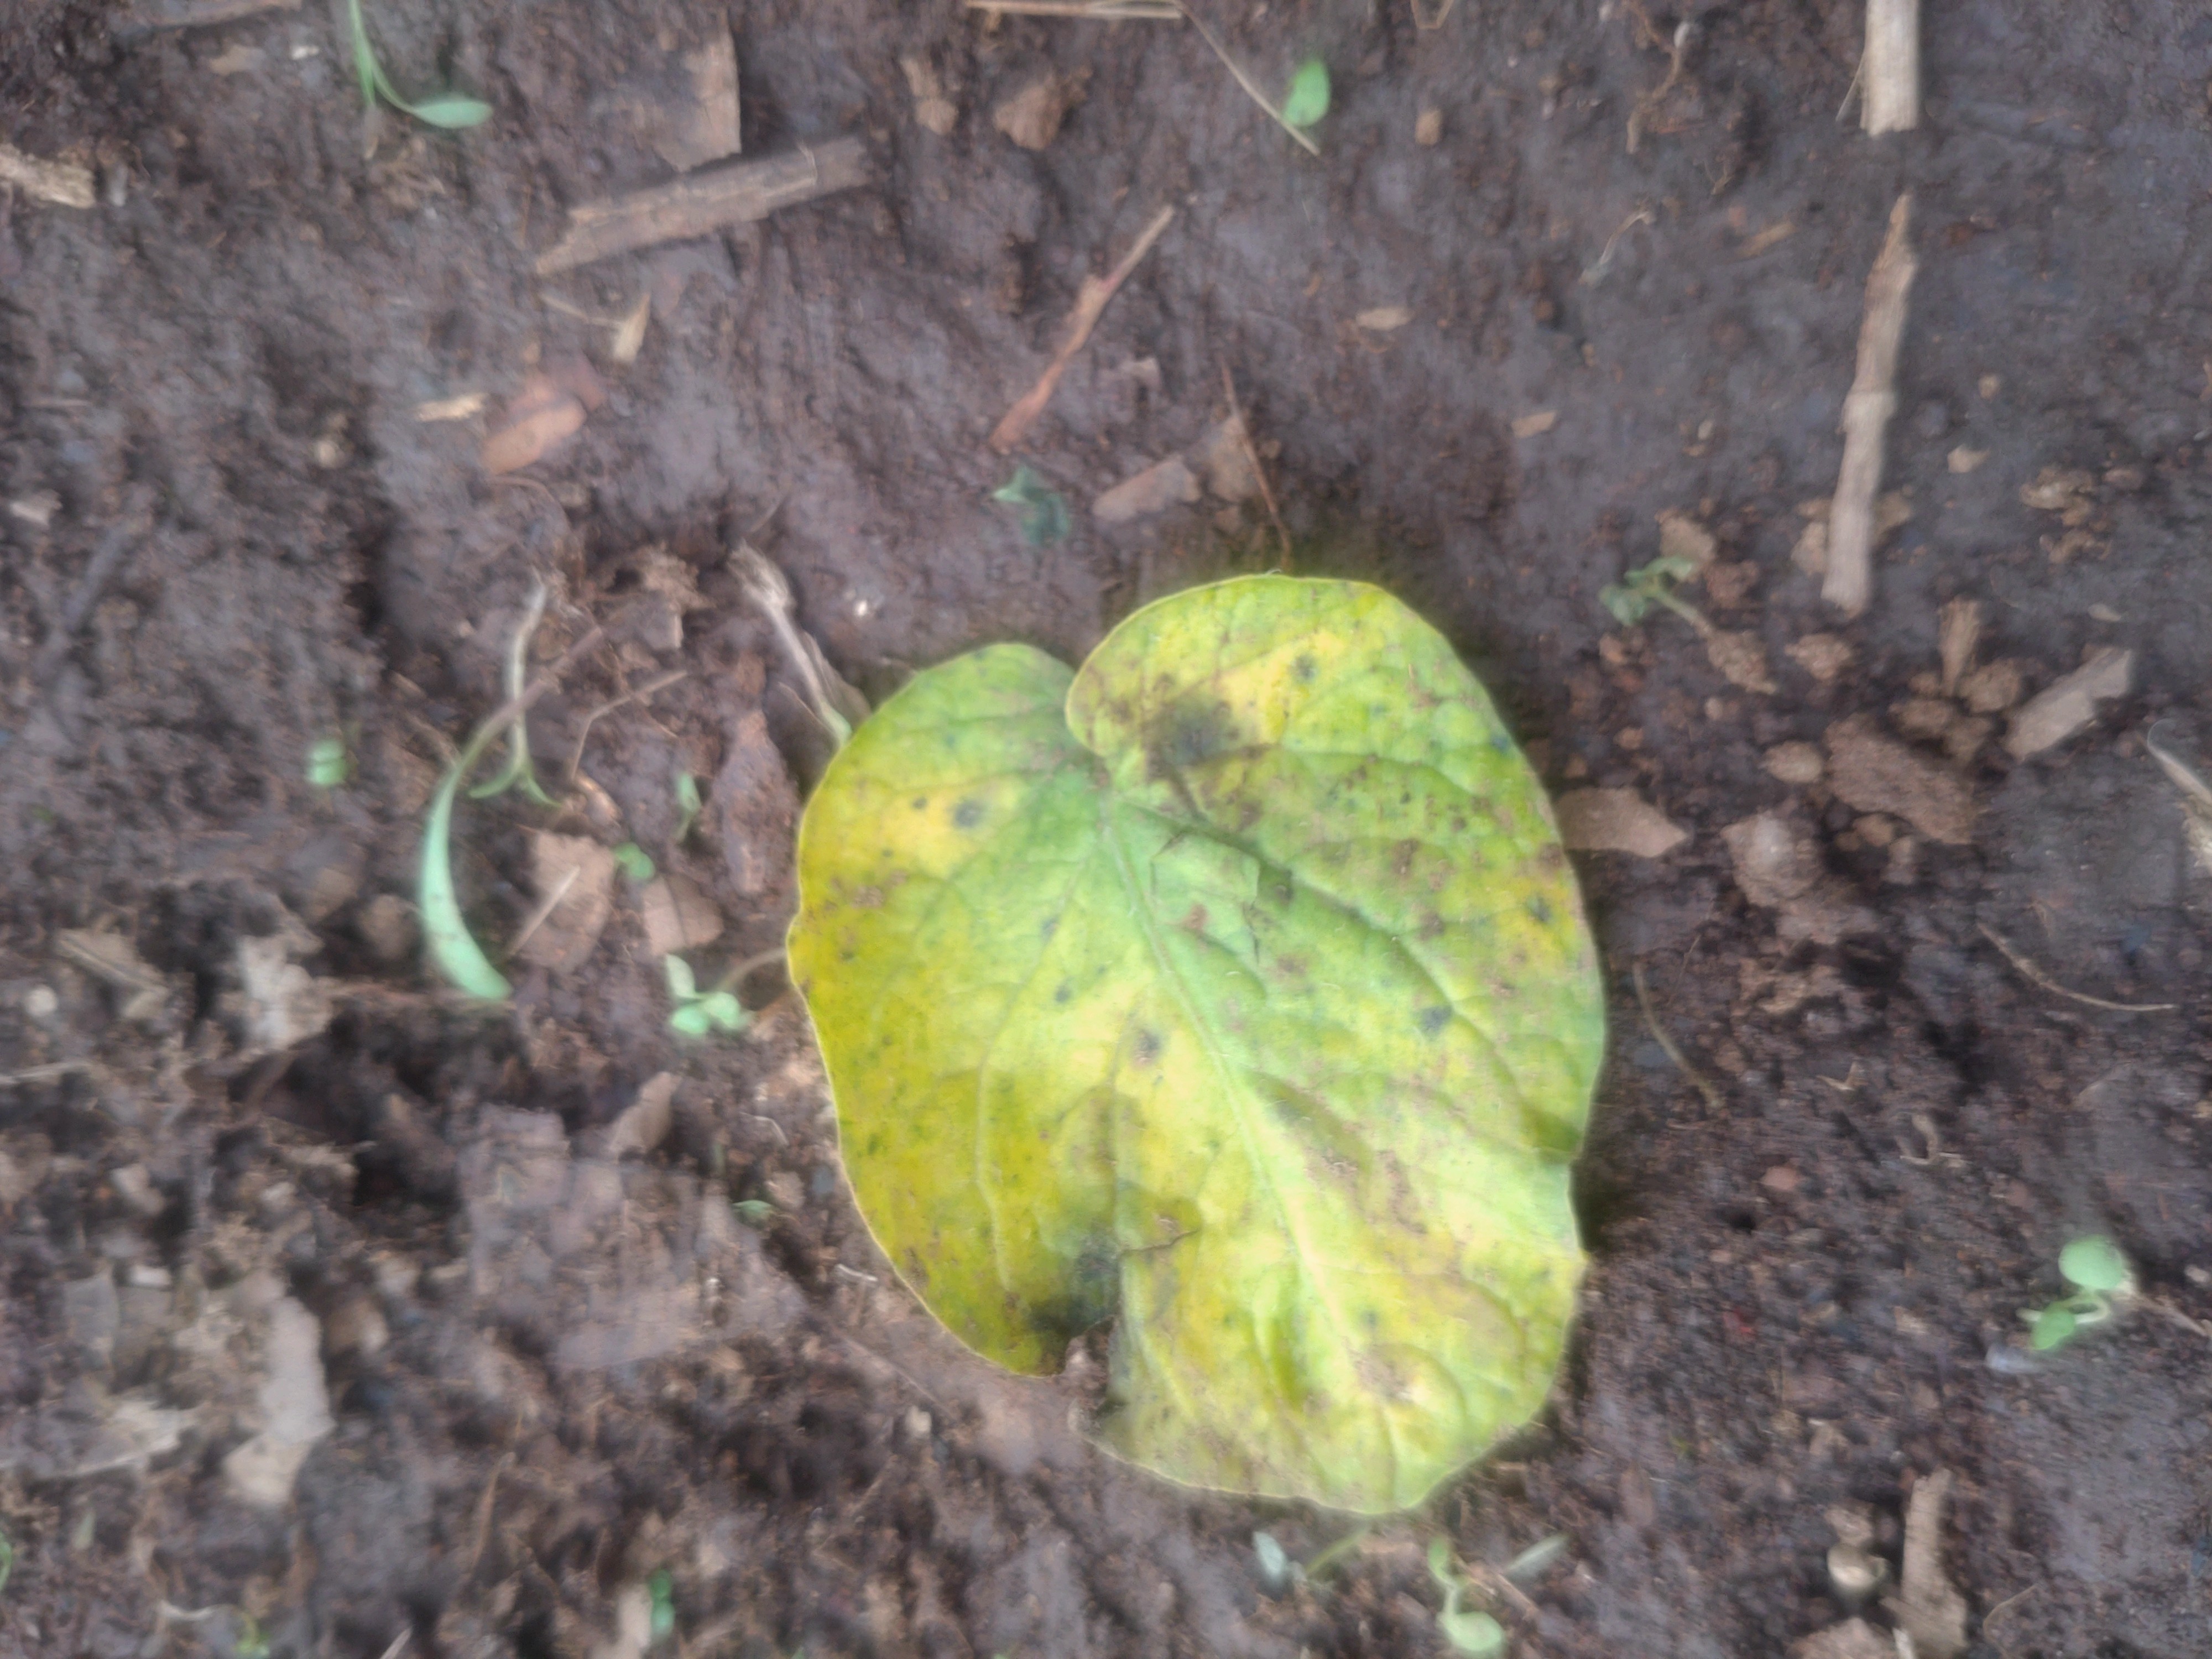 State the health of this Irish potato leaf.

late blight
